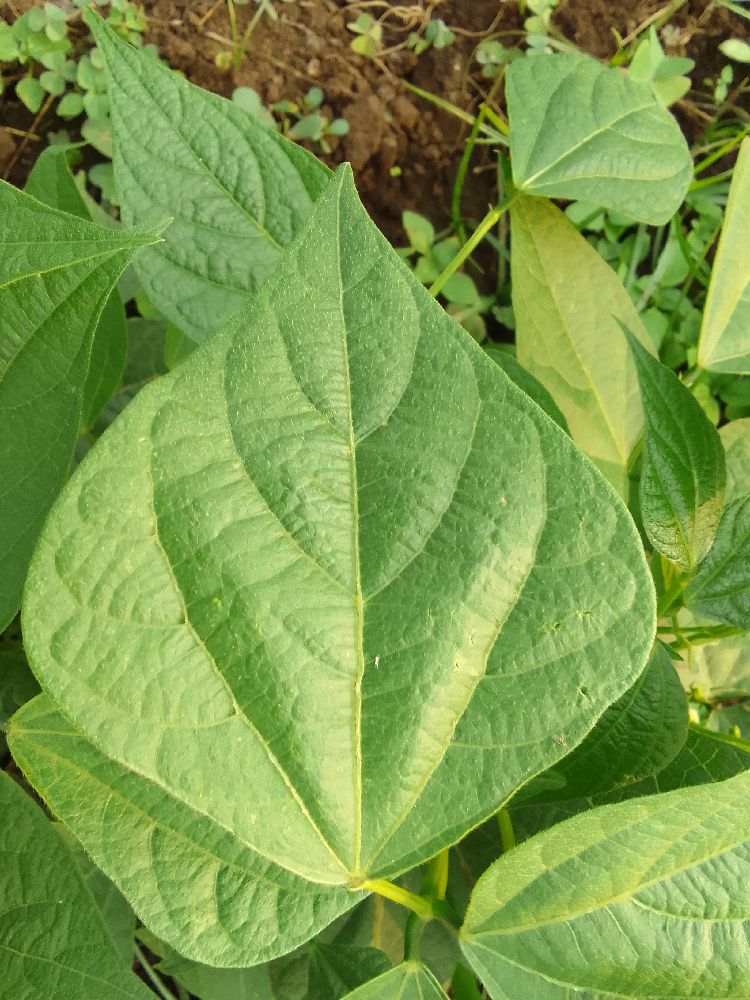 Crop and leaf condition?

common bean, healthy
